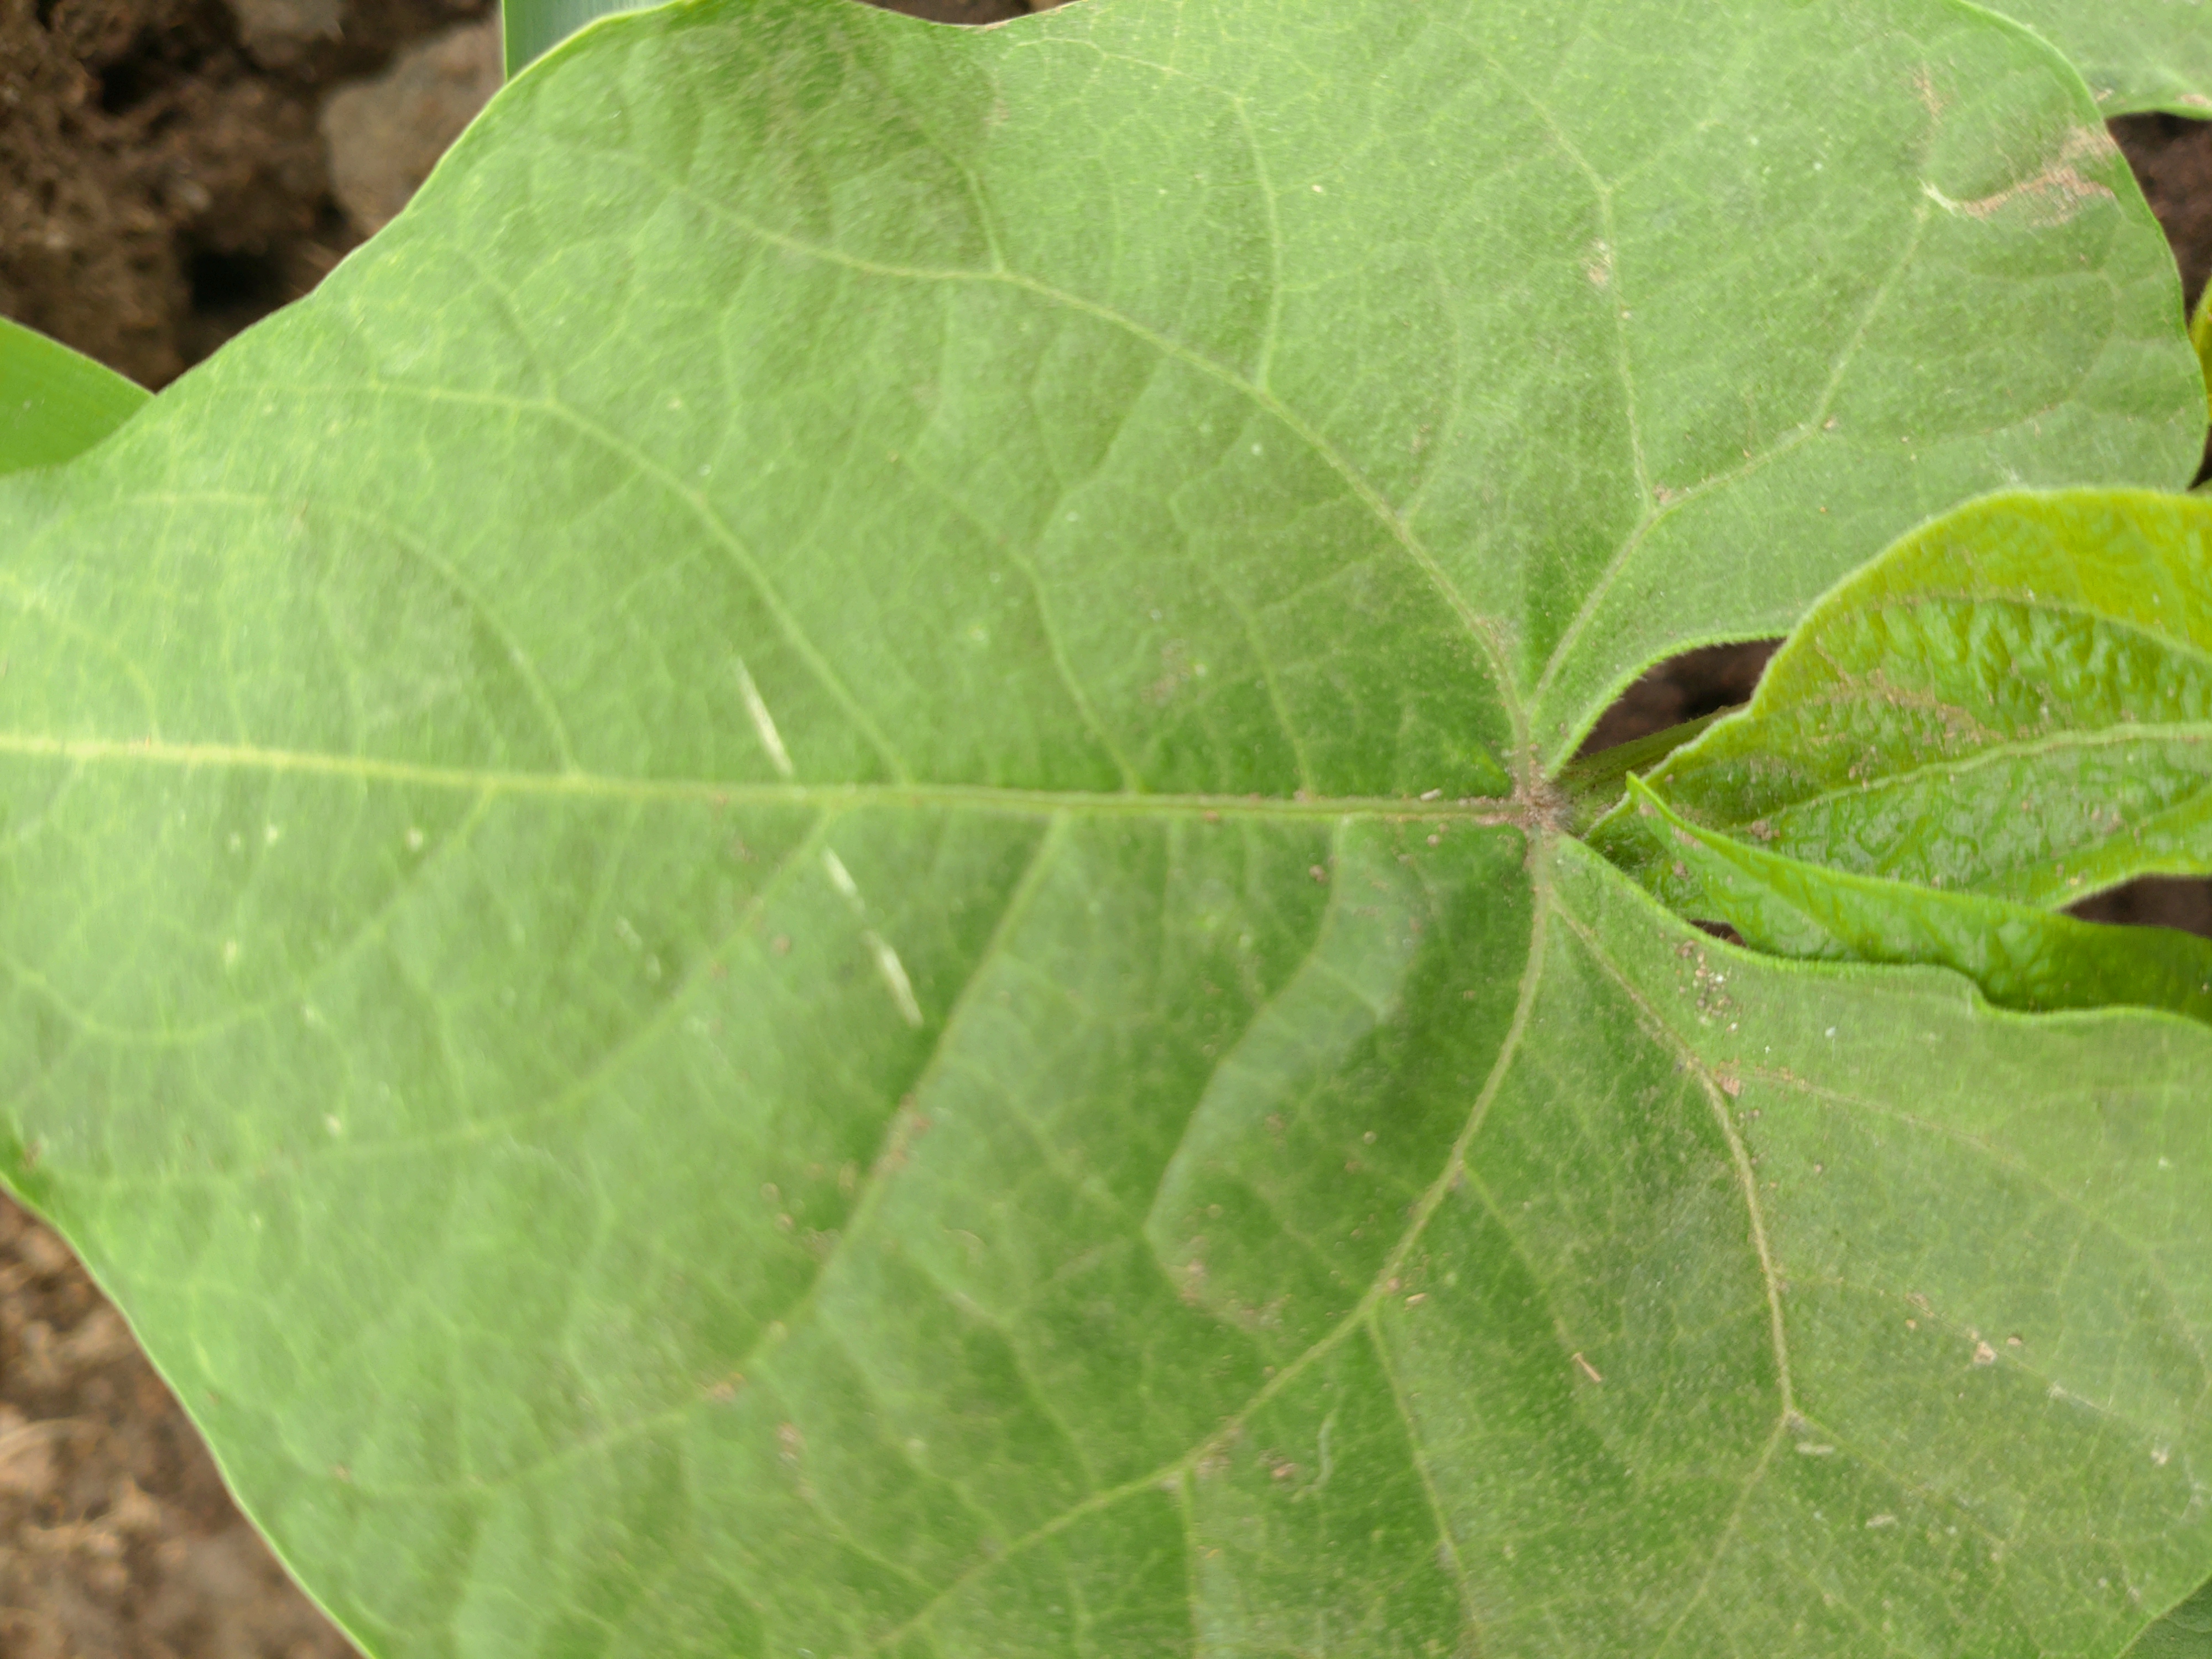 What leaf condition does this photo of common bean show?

healthy
